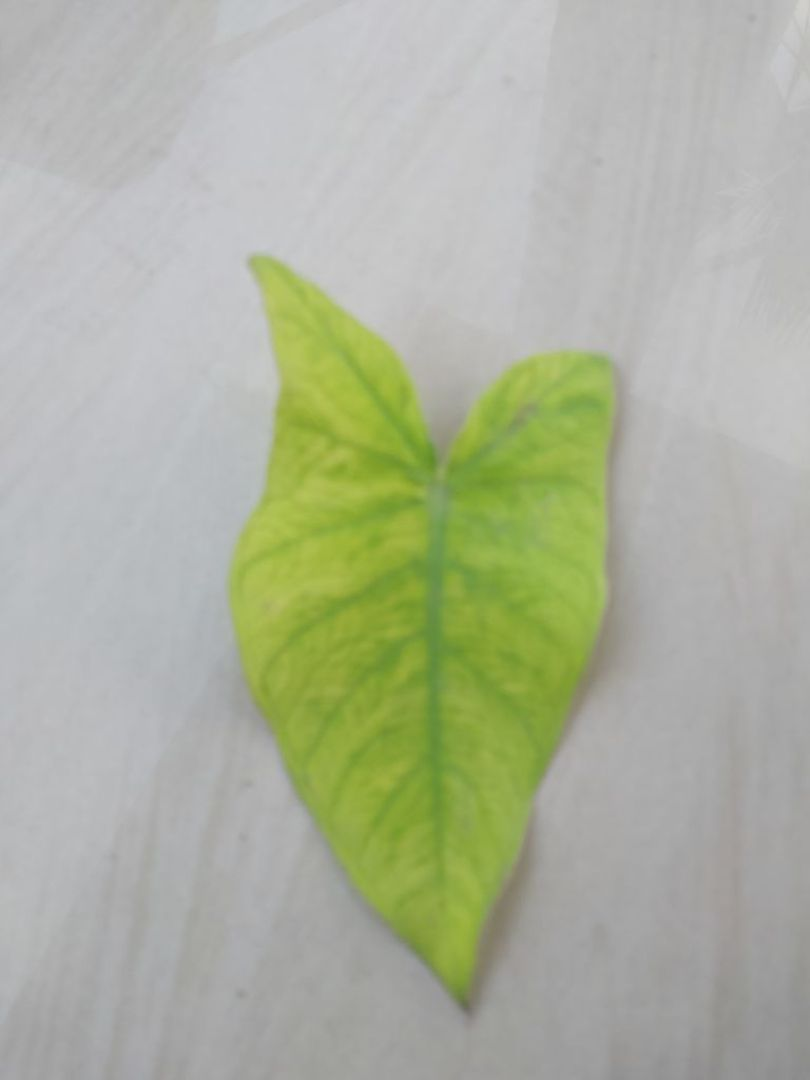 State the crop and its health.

taro, mosaic
